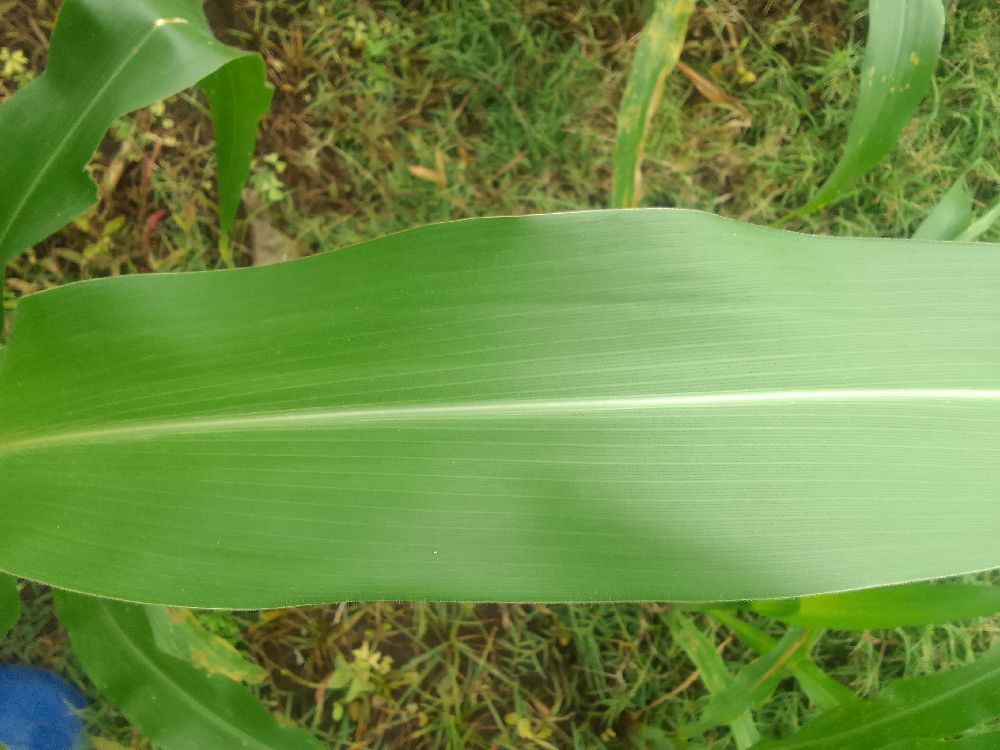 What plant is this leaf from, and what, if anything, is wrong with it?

maize, healthy
